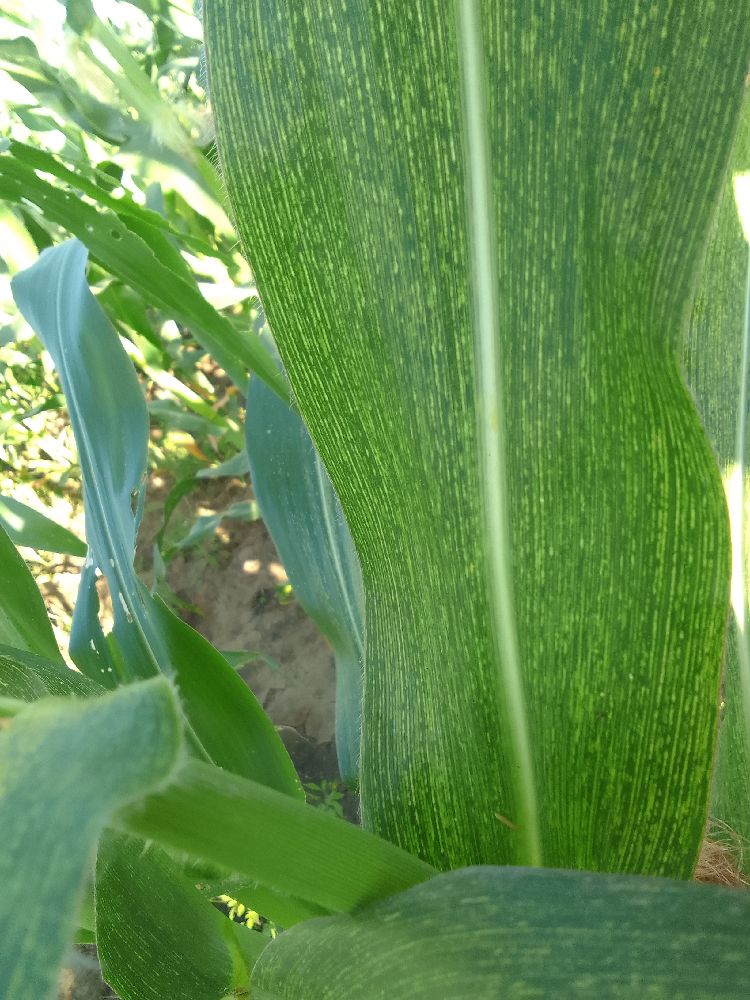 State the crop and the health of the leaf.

maize, maize streak virus
